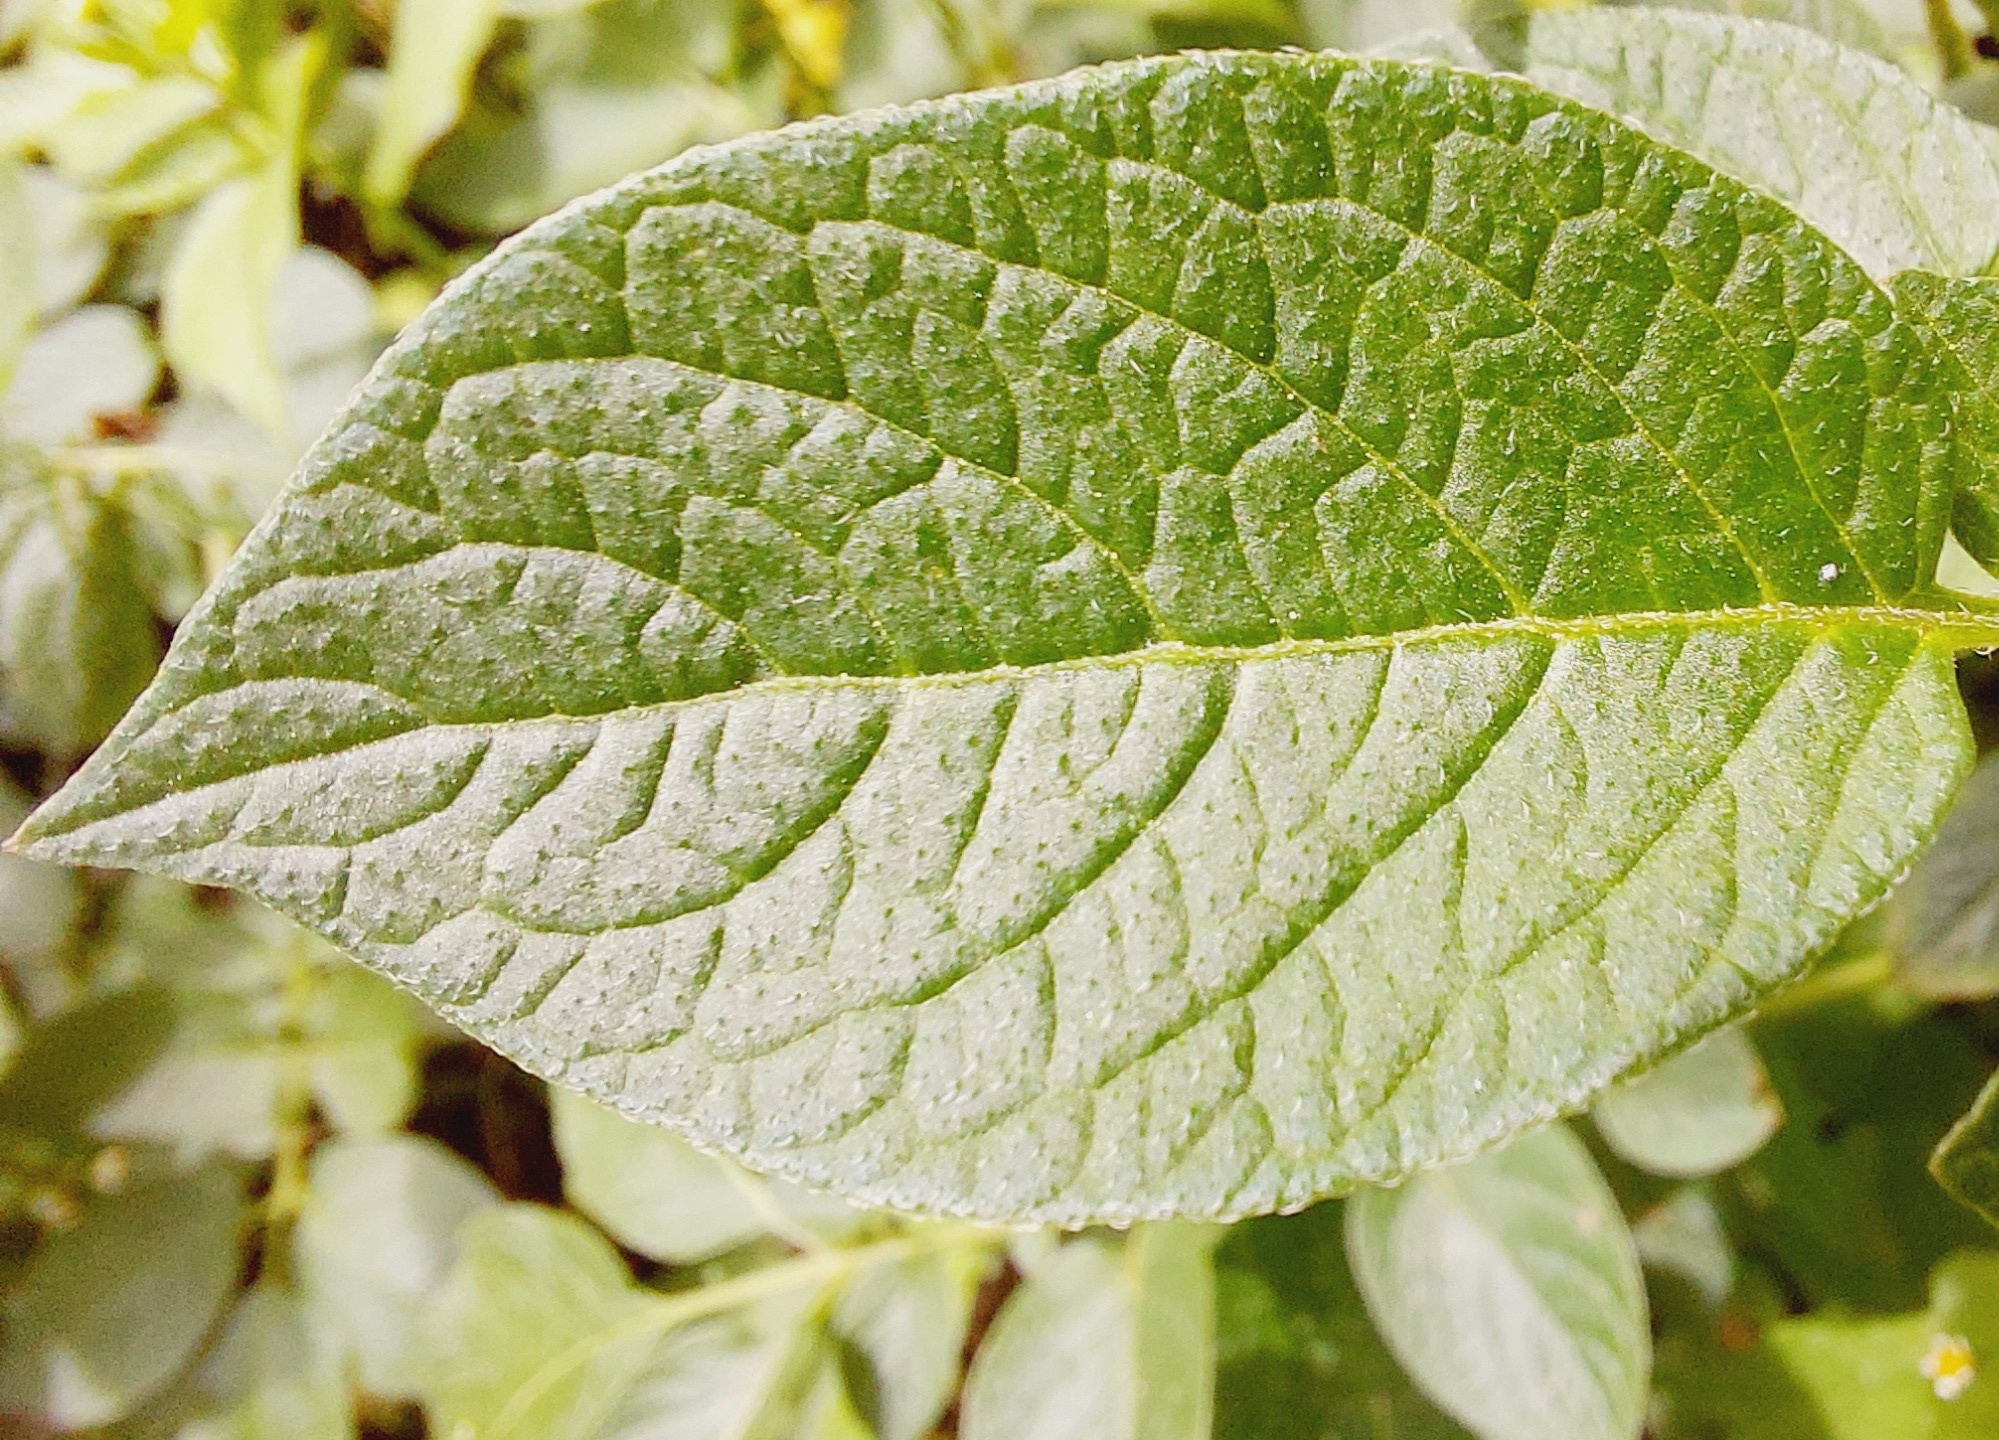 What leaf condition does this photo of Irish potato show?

healthy
